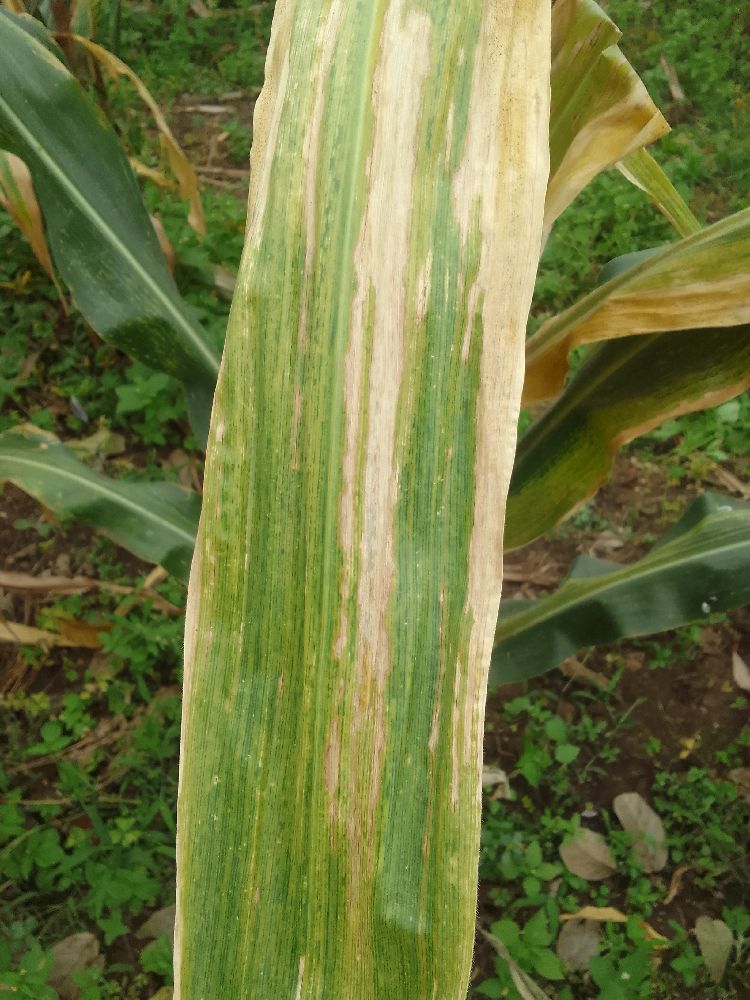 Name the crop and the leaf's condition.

maize, maize lethal necrosis
